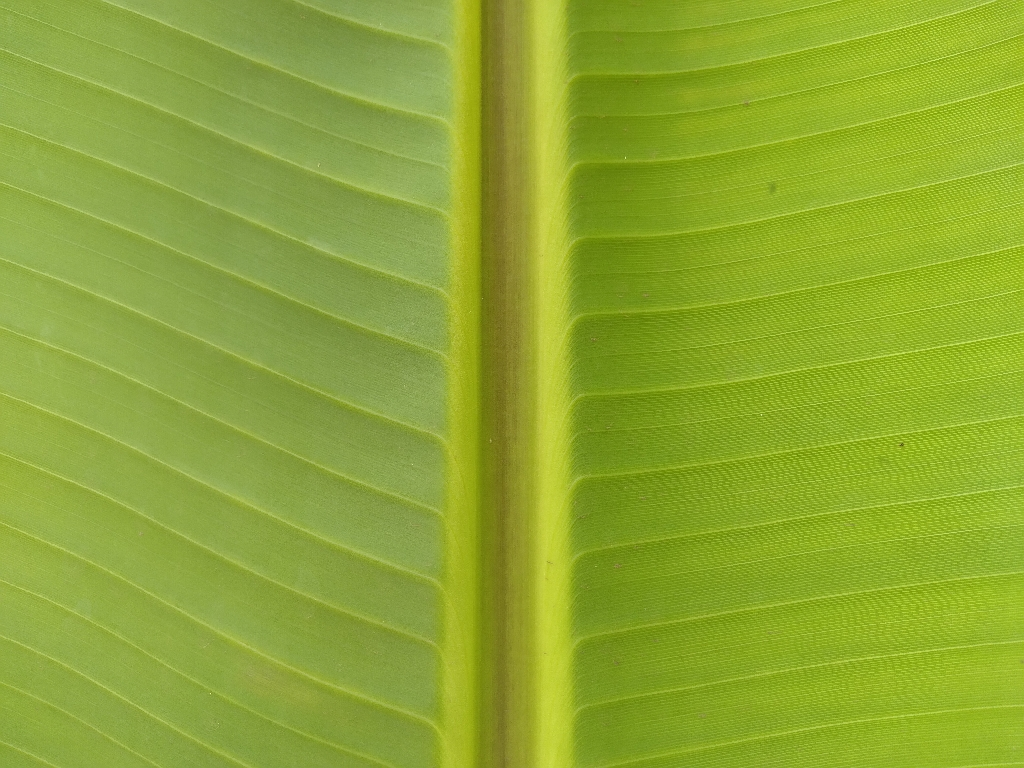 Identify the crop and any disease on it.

banana, healthy
